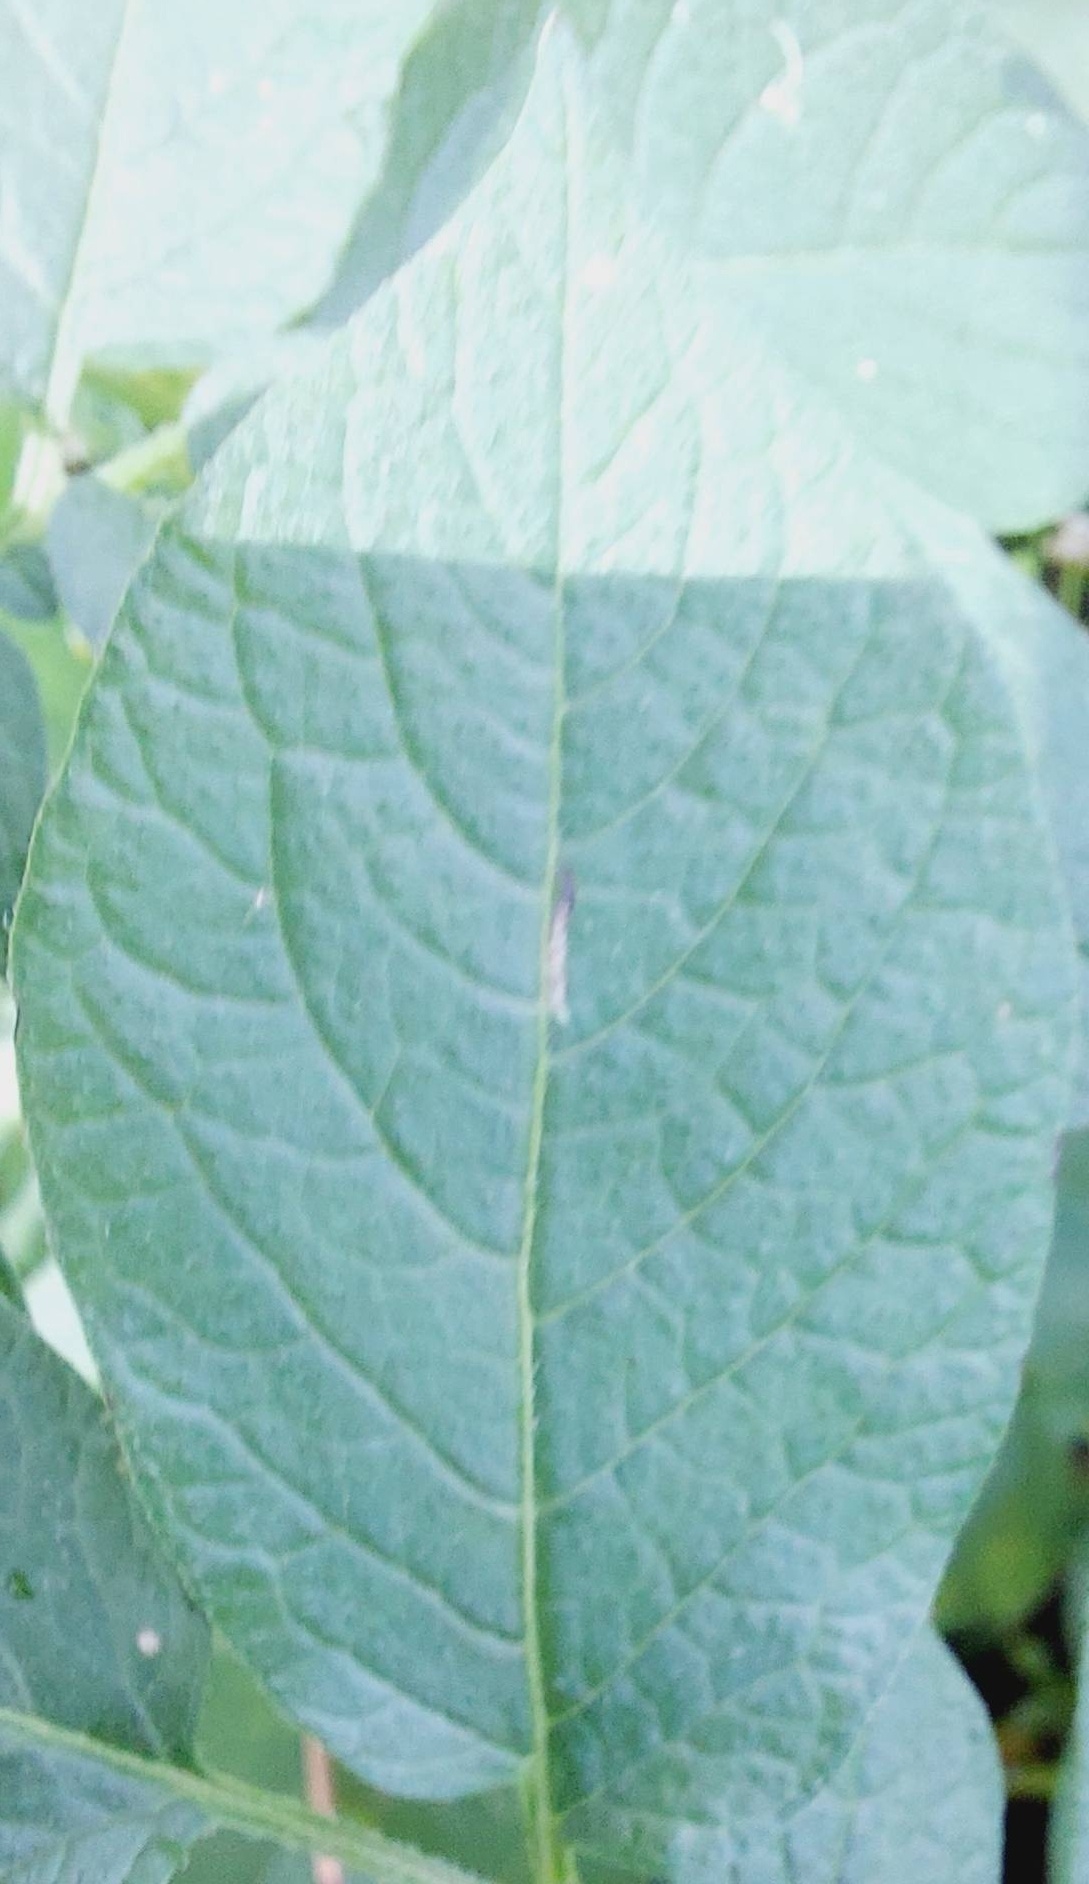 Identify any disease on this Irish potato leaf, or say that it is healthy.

healthy
